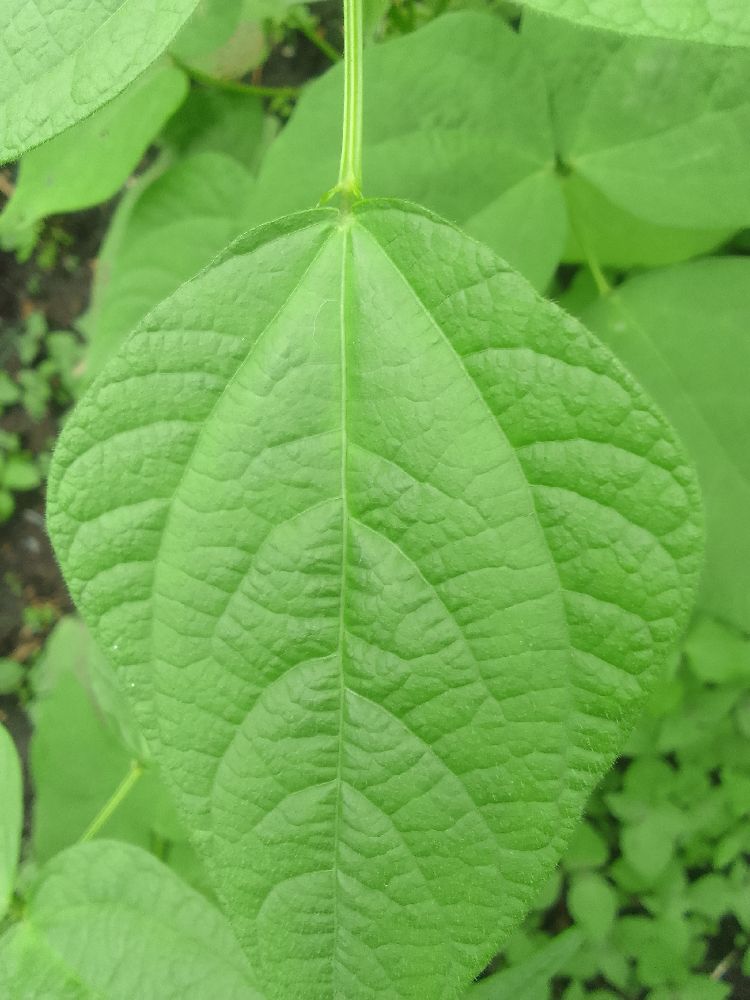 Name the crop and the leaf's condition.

common bean, healthy
